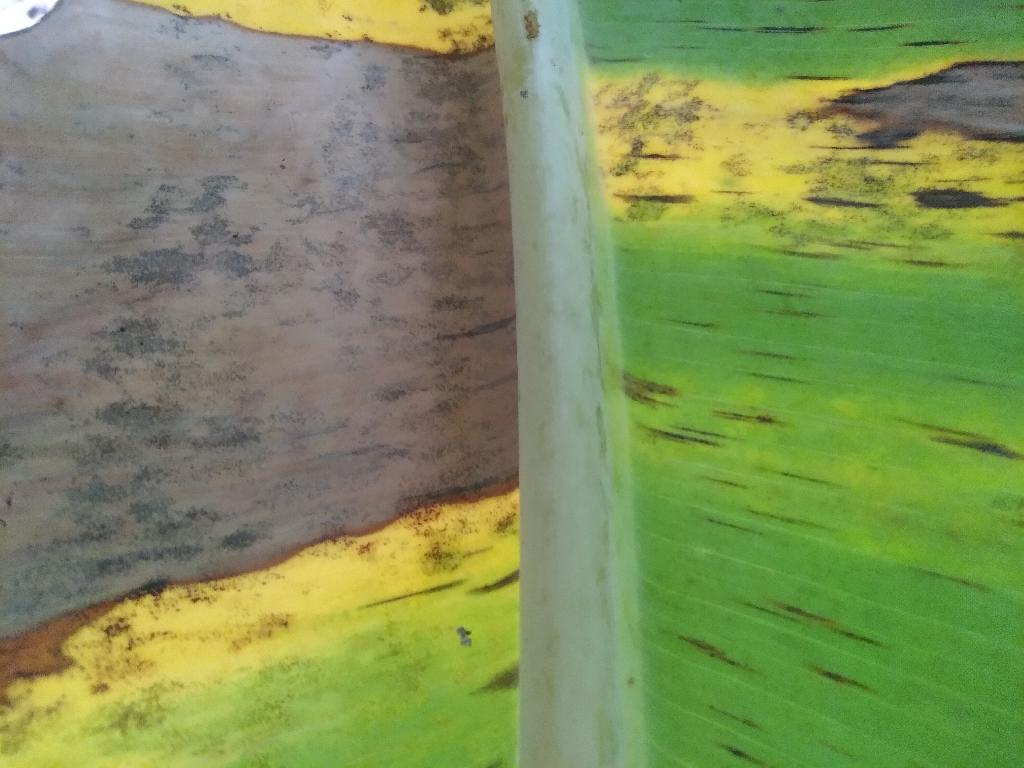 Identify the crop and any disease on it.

banana, black sigatoka
